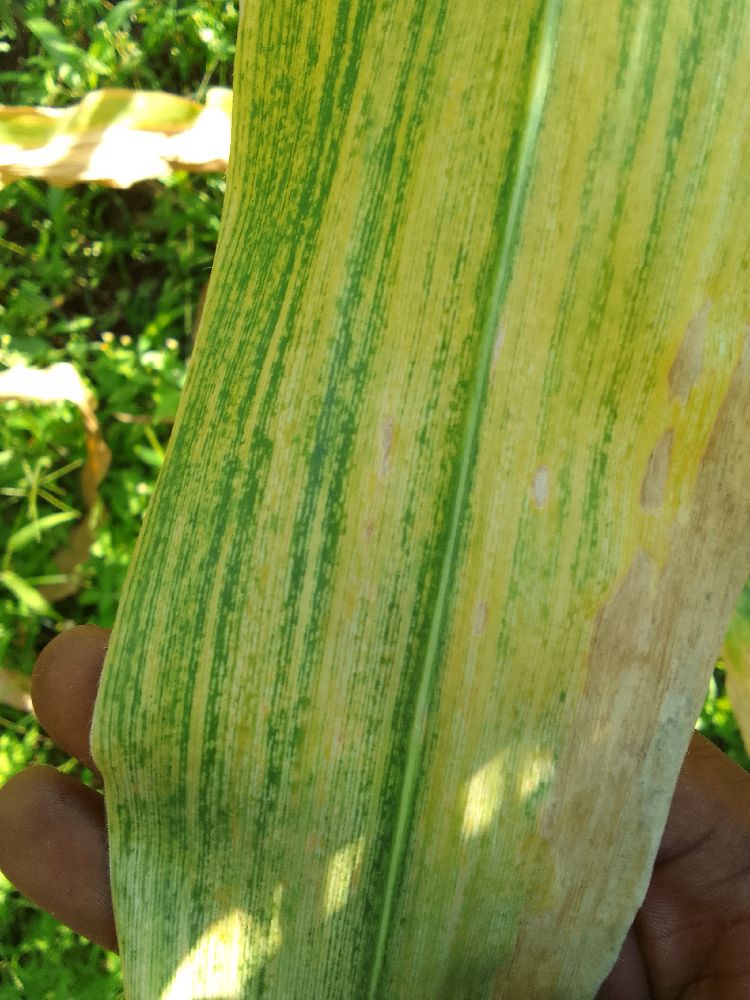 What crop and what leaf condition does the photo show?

maize, maize lethal necrosis
